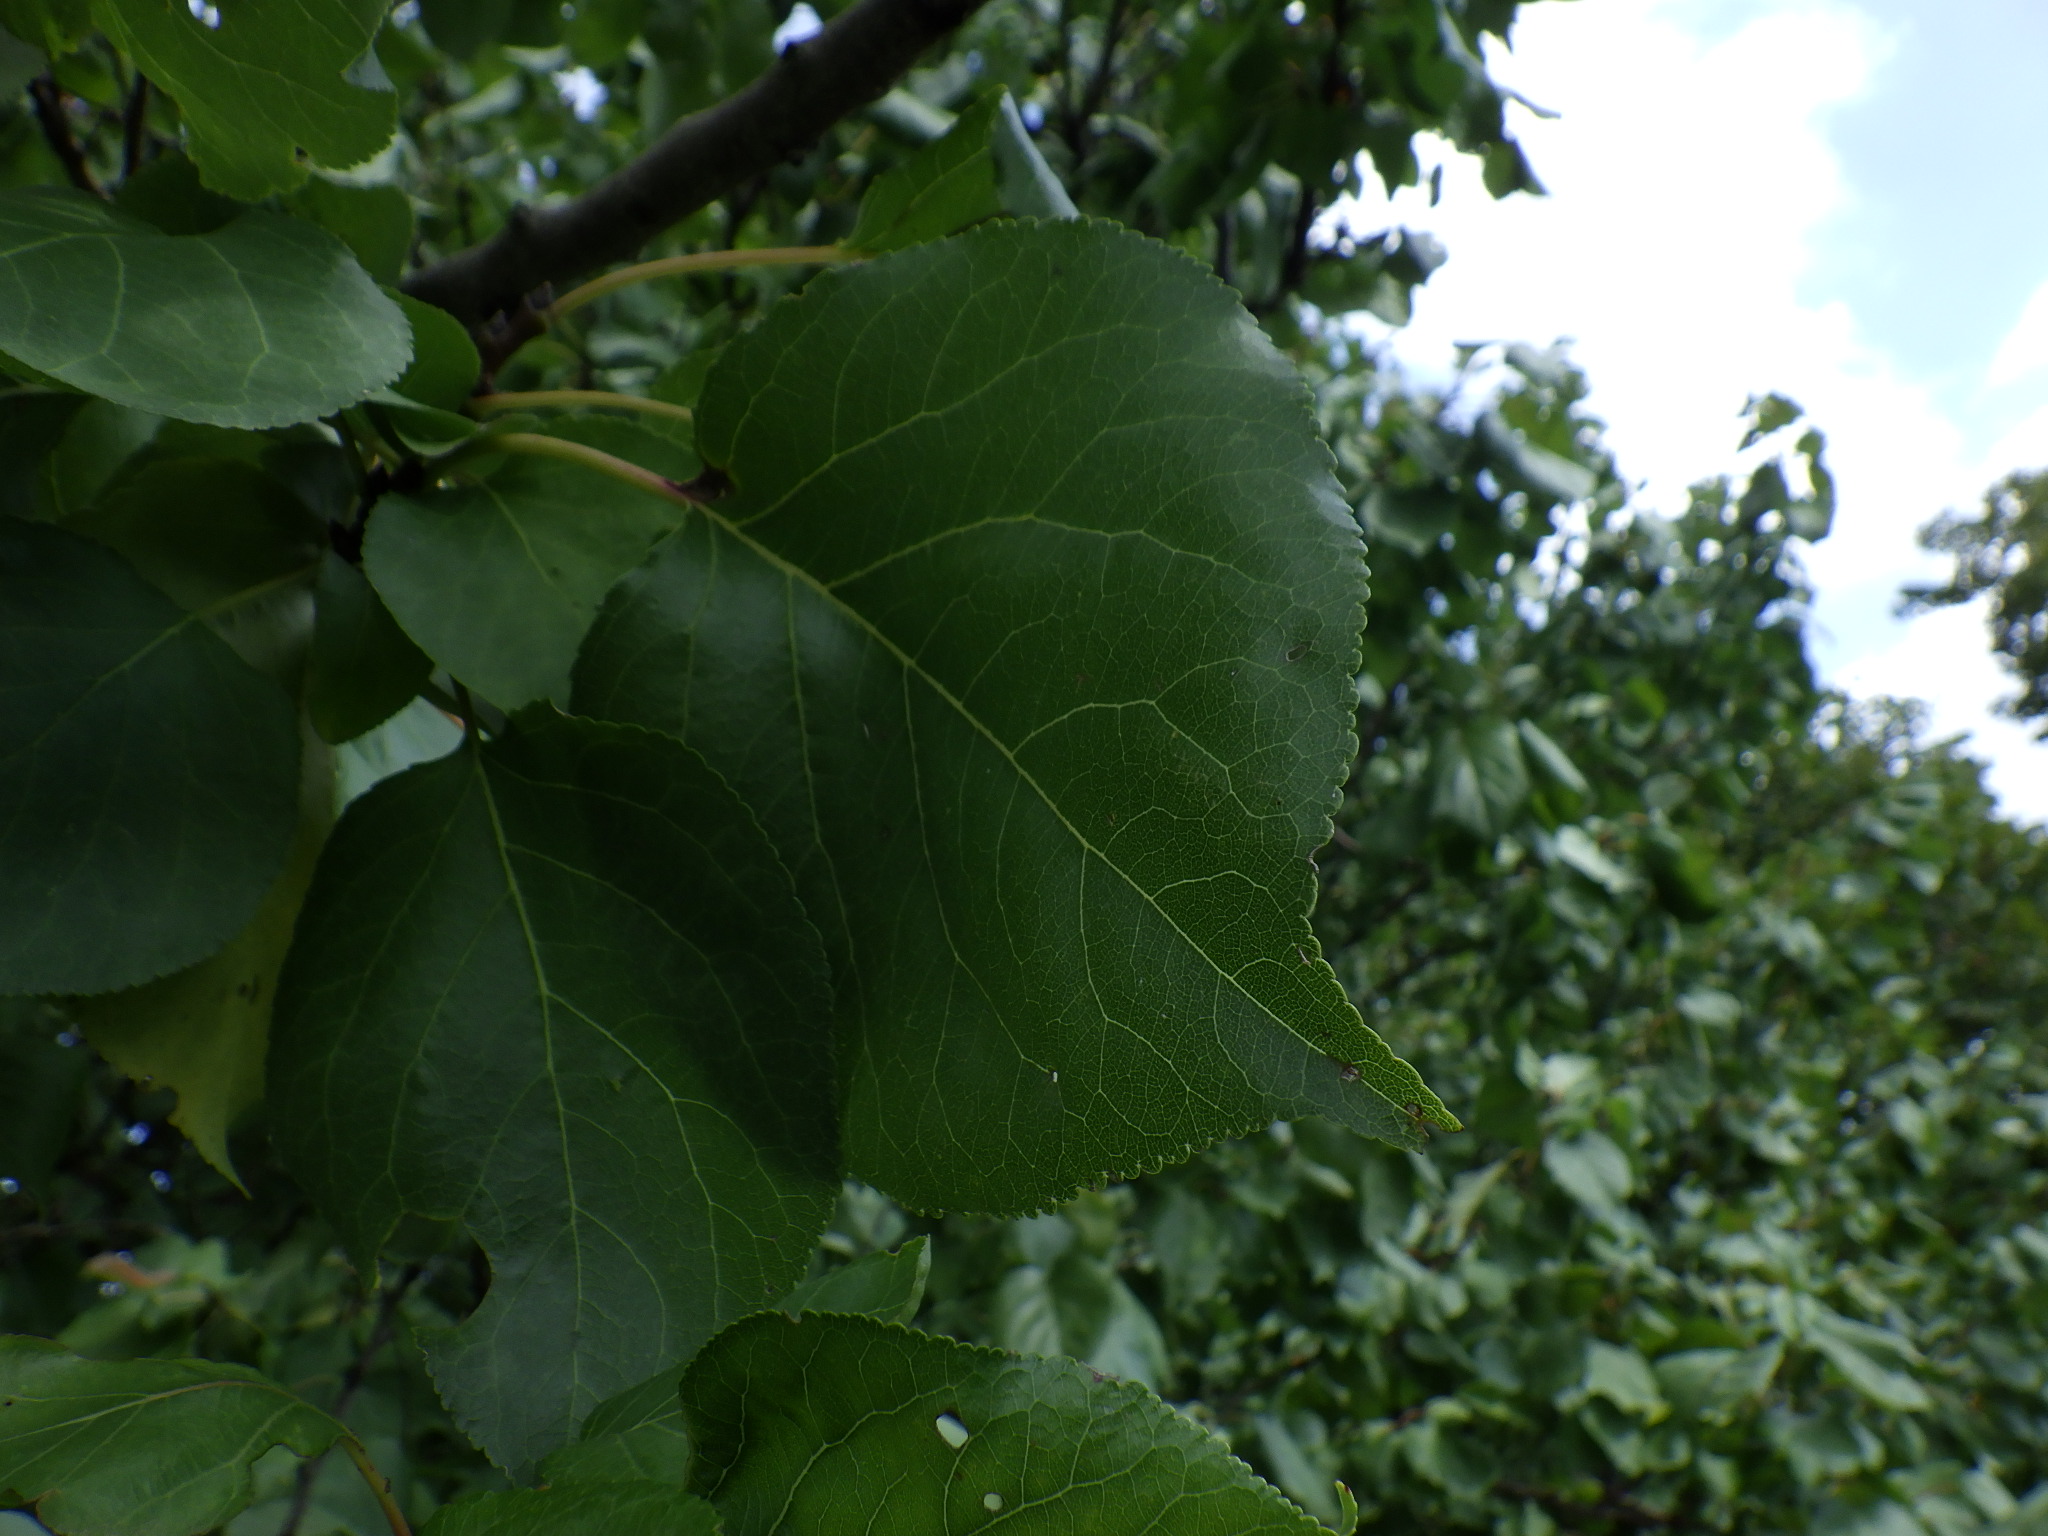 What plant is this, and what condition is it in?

plum, shot hole disease
